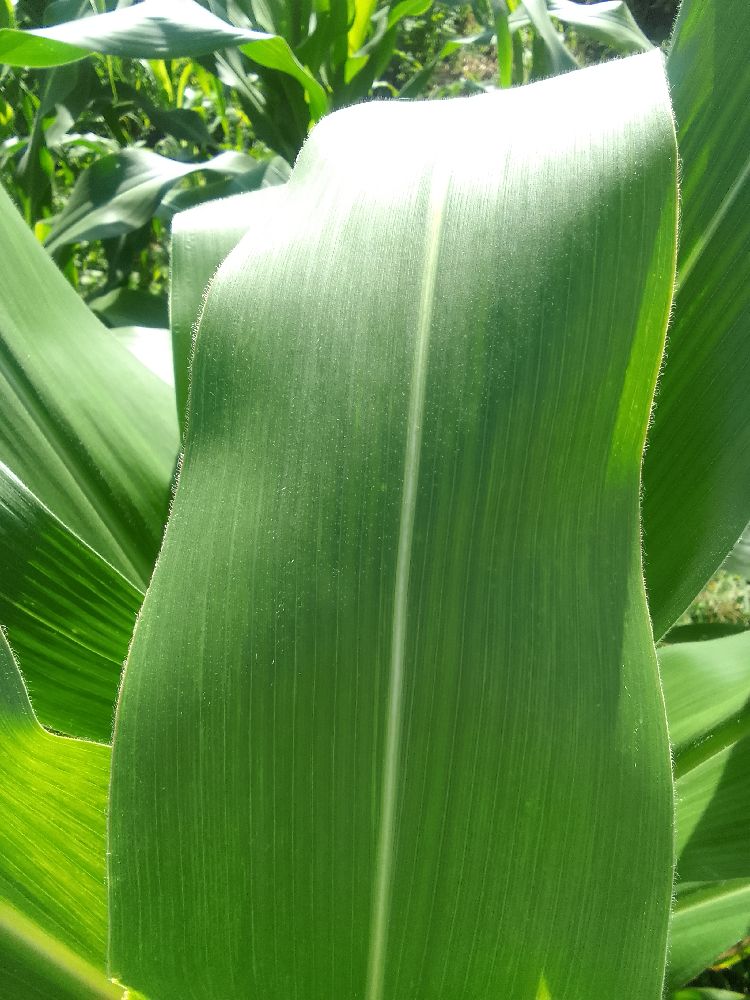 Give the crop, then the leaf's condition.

maize, healthy
